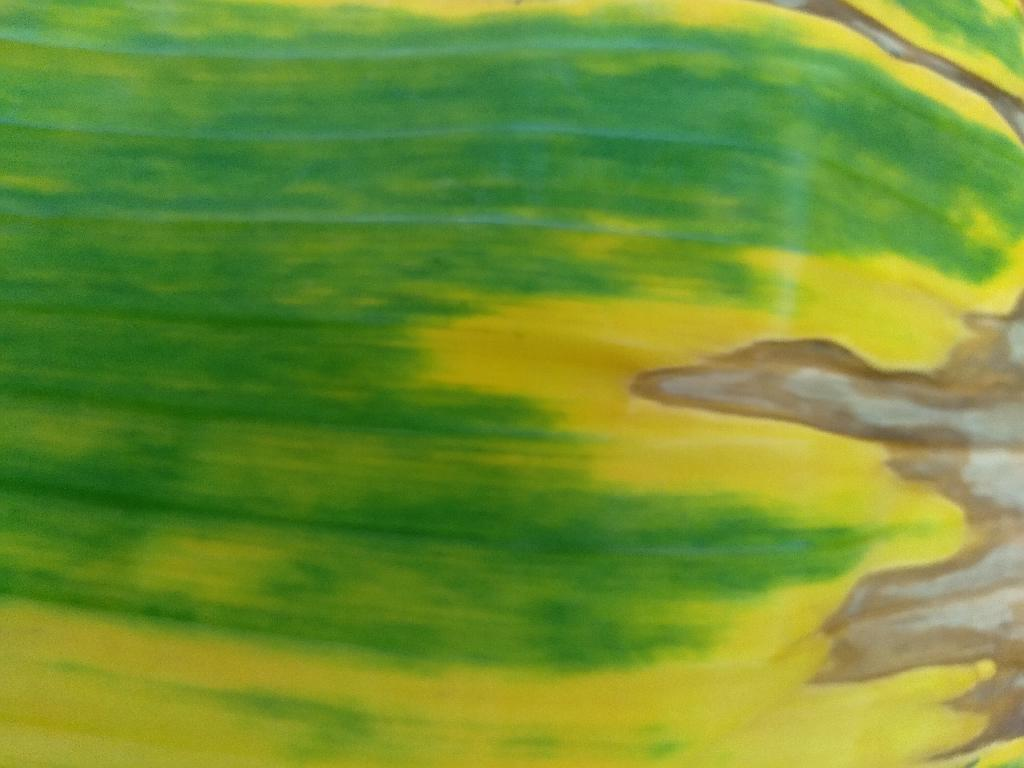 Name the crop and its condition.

banana, fusarium wilt race 1
